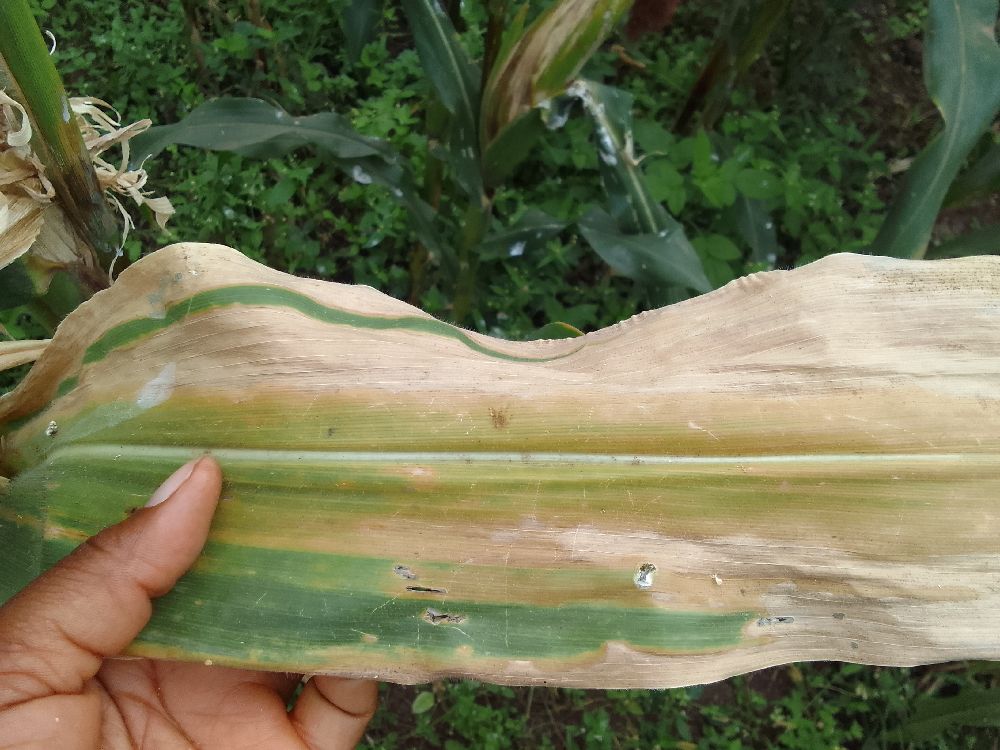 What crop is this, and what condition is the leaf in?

maize, maize lethal necrosis
